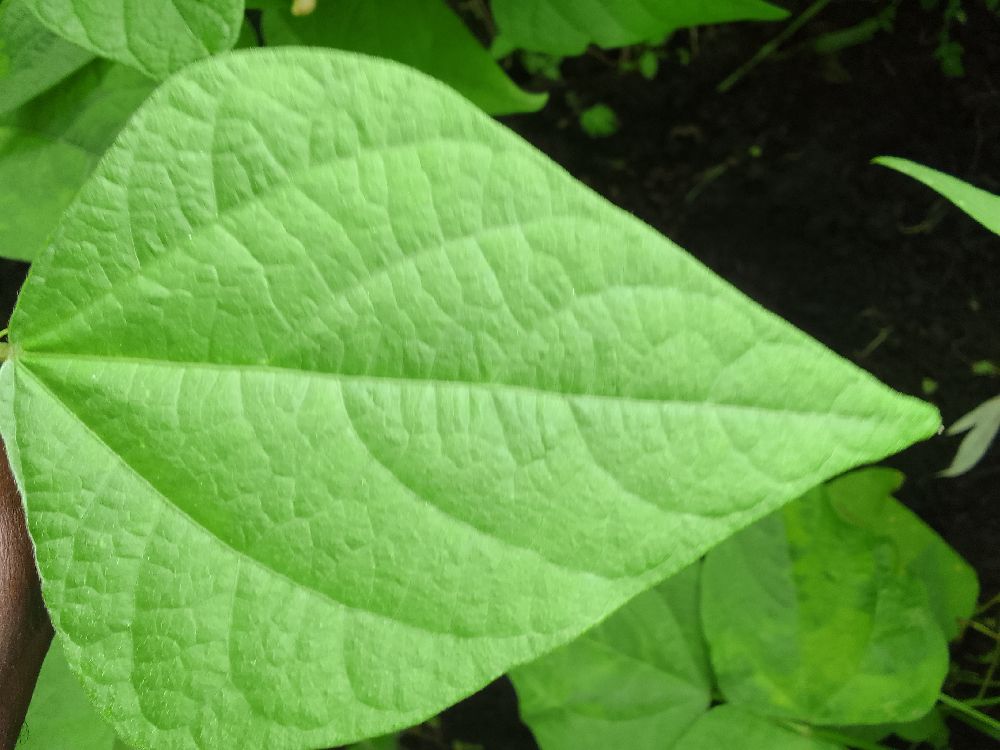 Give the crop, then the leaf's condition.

common bean, healthy
